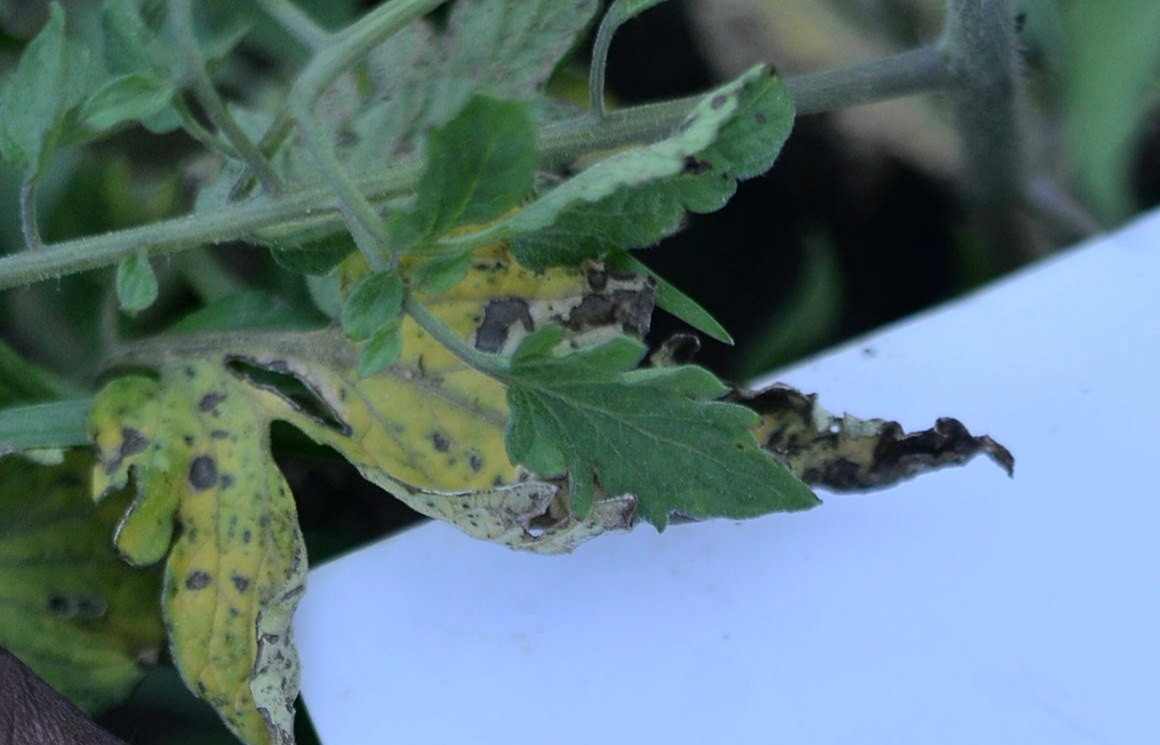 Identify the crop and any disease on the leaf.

tomato, infected
